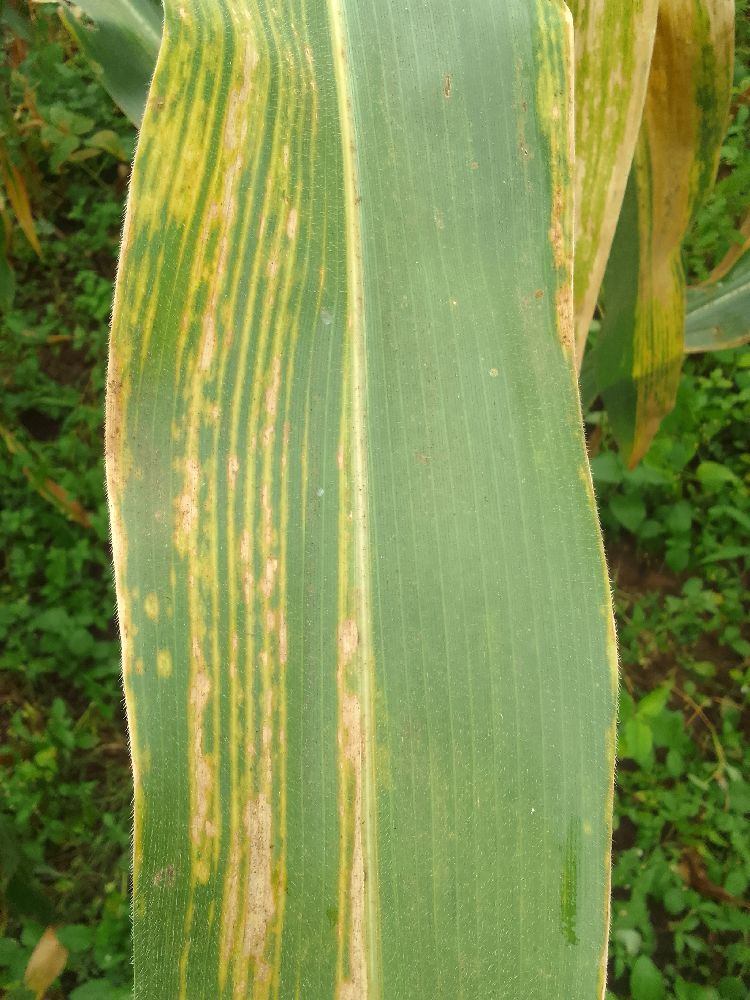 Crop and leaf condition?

maize, maize lethal necrosis
